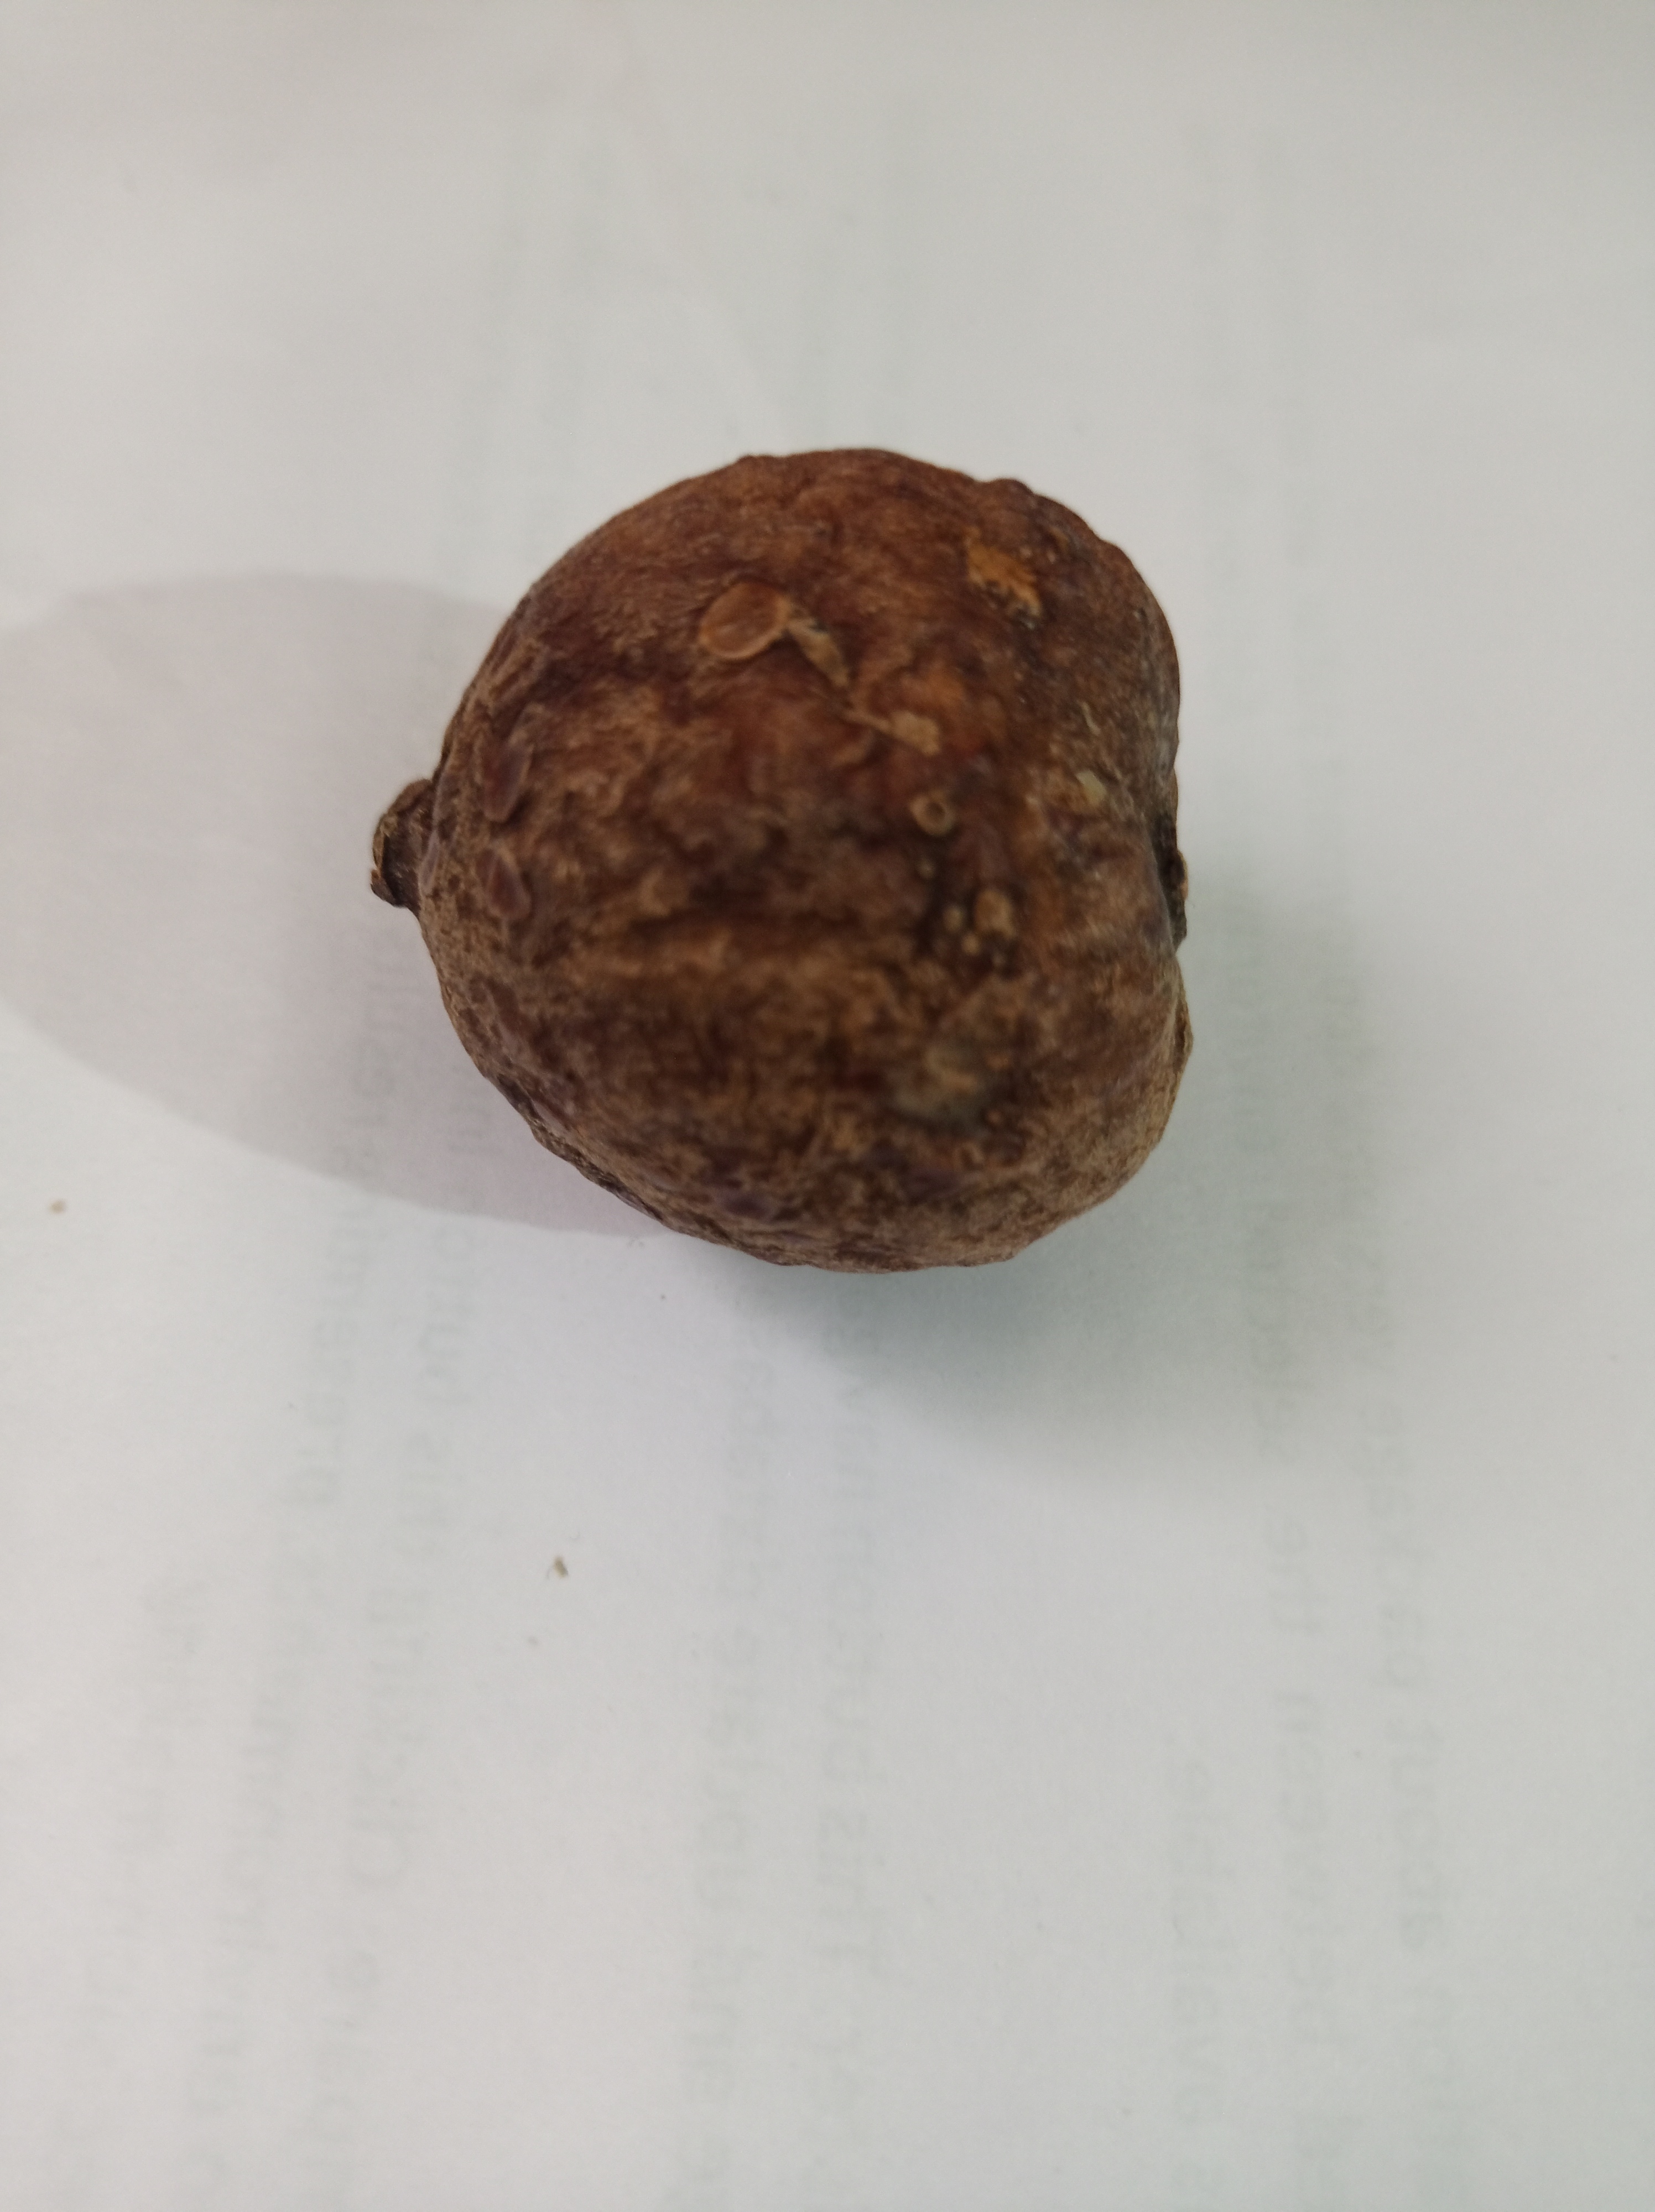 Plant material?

madanphal
